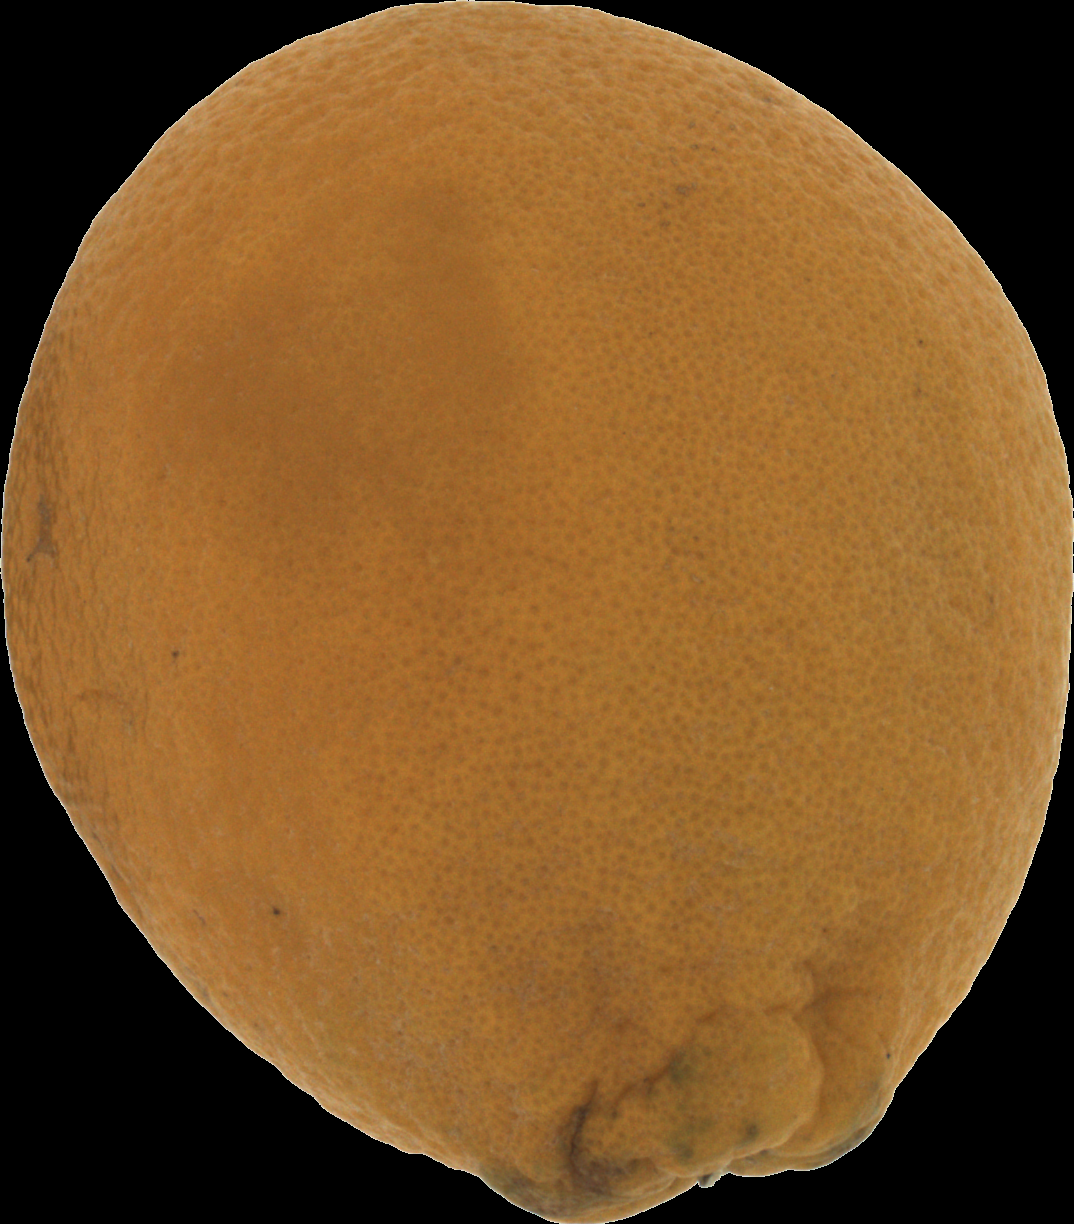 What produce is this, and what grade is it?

orange, bad
